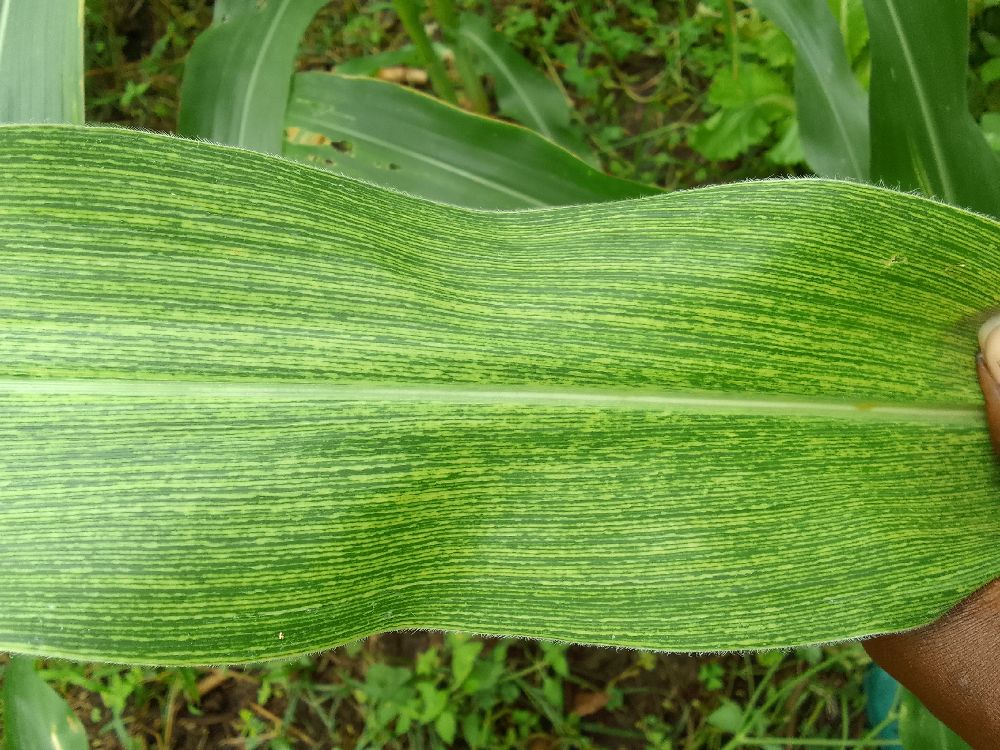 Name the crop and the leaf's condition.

maize, maize streak virus
